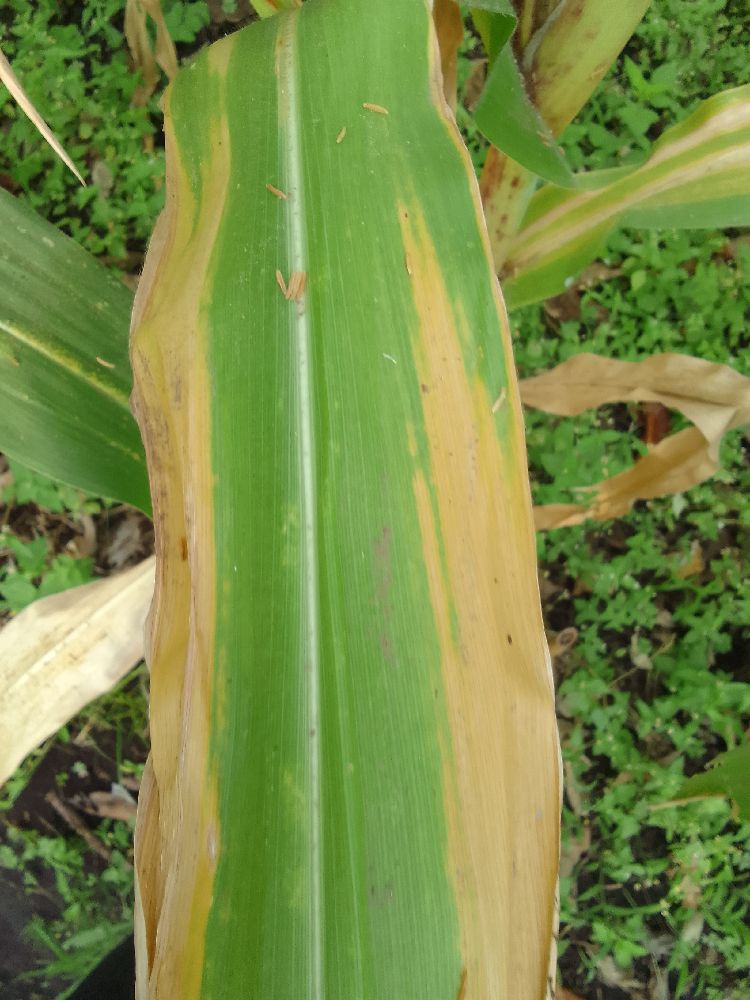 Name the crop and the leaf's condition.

maize, maize lethal necrosis
